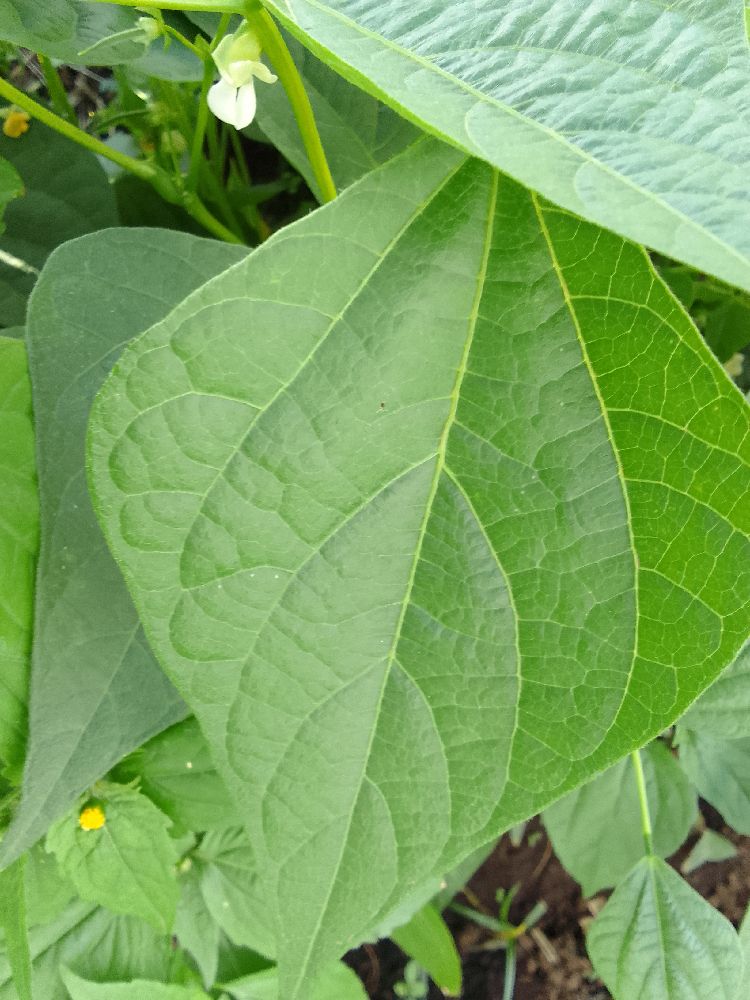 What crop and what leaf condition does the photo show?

common bean, healthy
